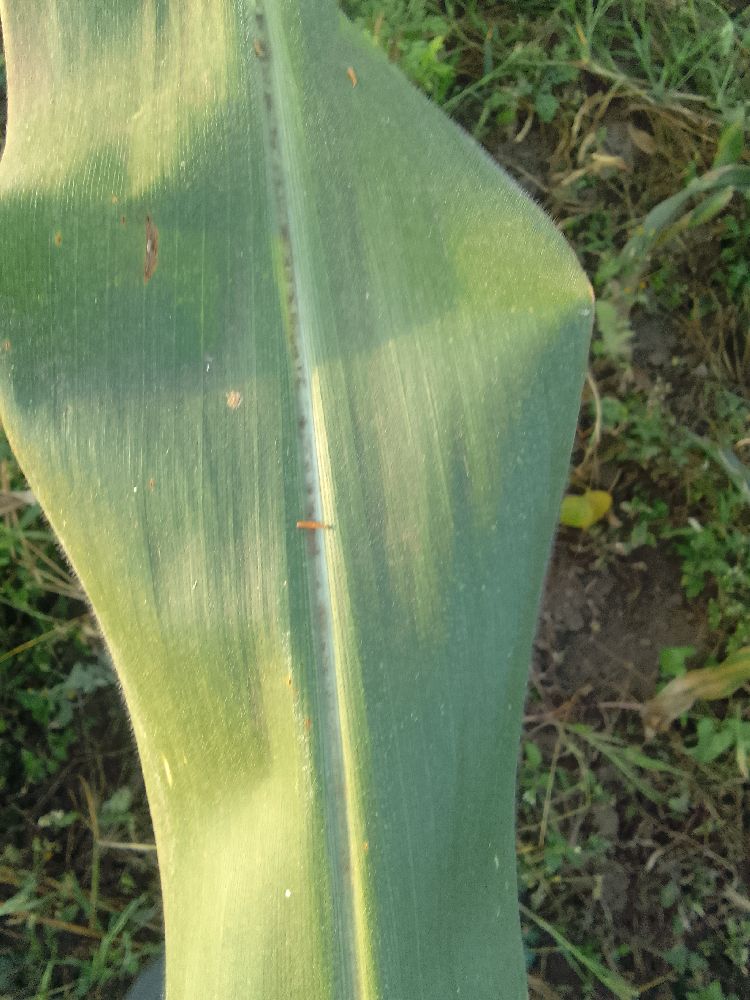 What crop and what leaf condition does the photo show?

maize, healthy
